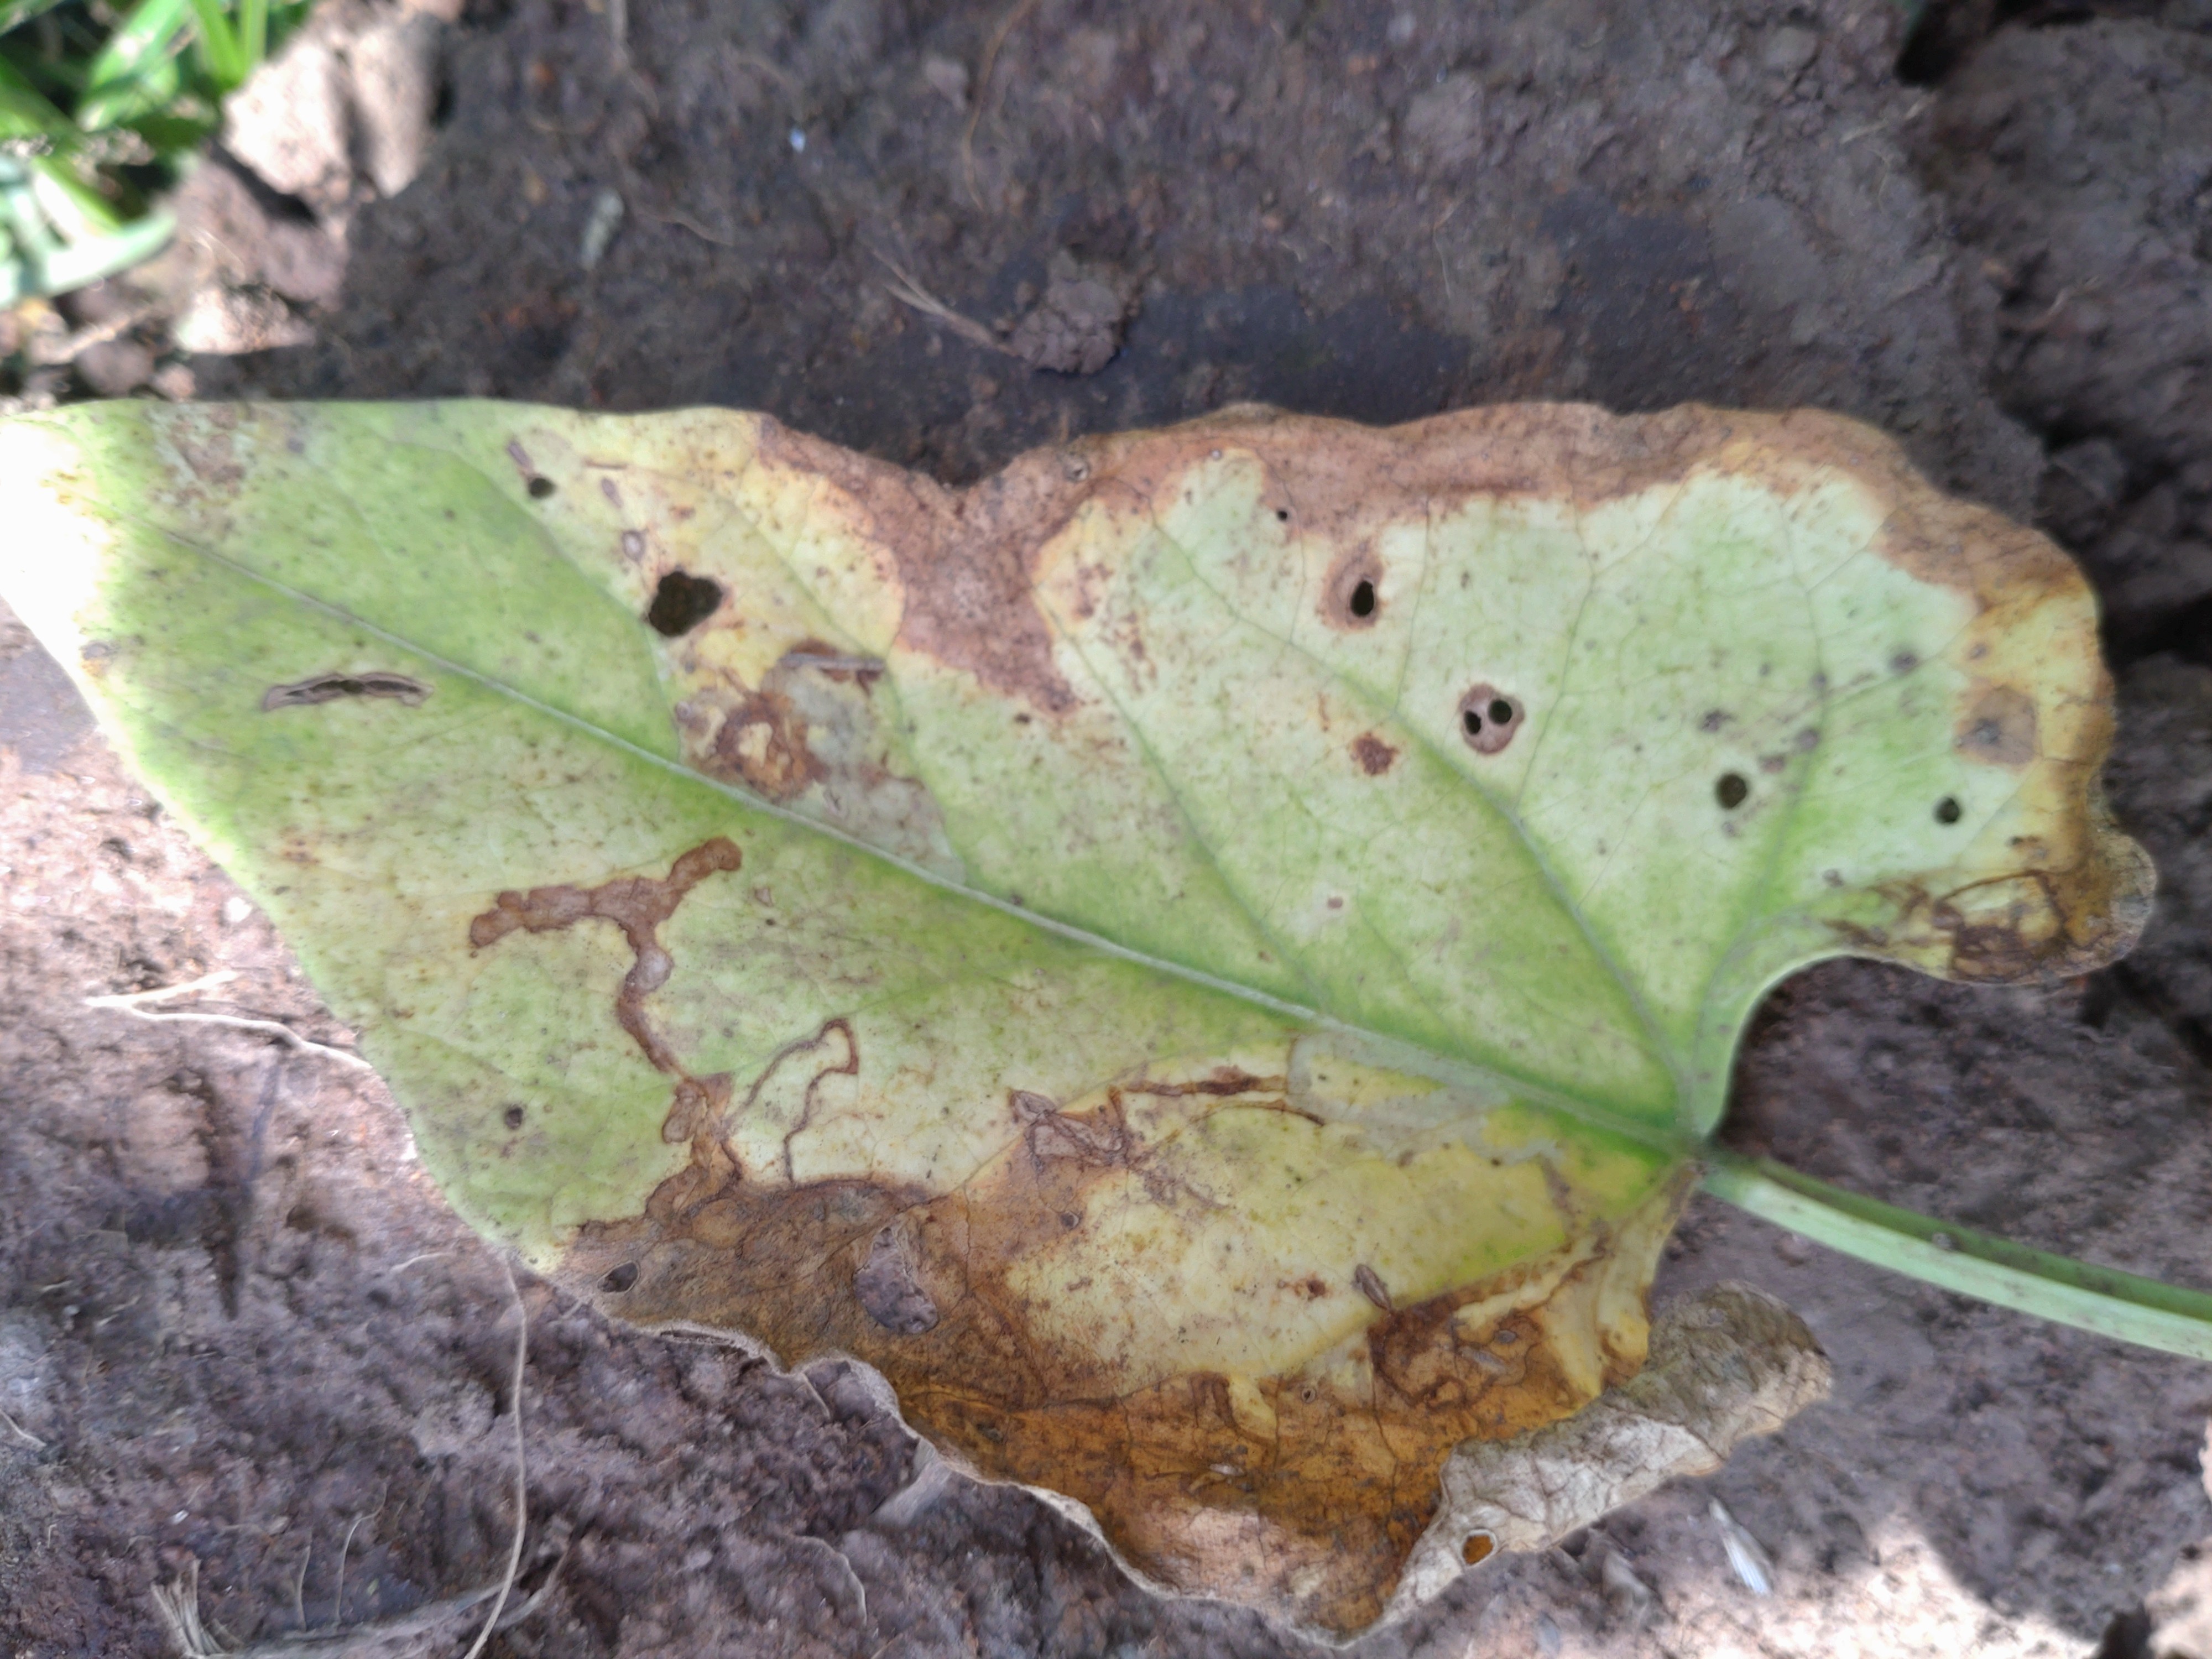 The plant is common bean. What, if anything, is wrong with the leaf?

anthracnose
